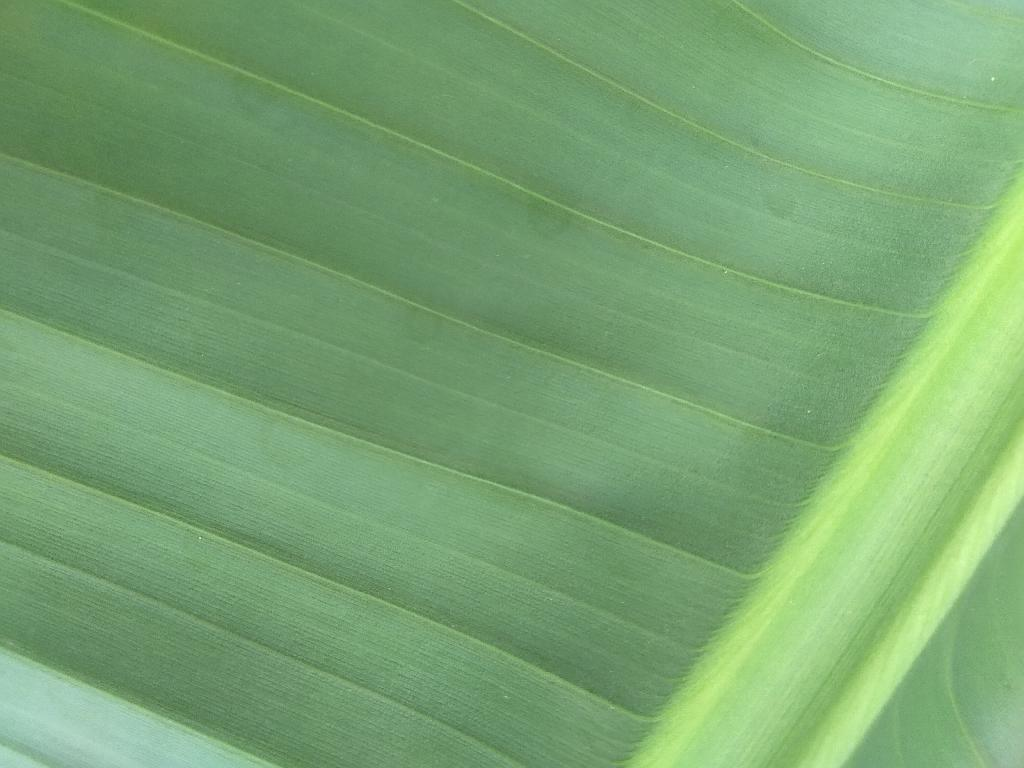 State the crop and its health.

banana, healthy
